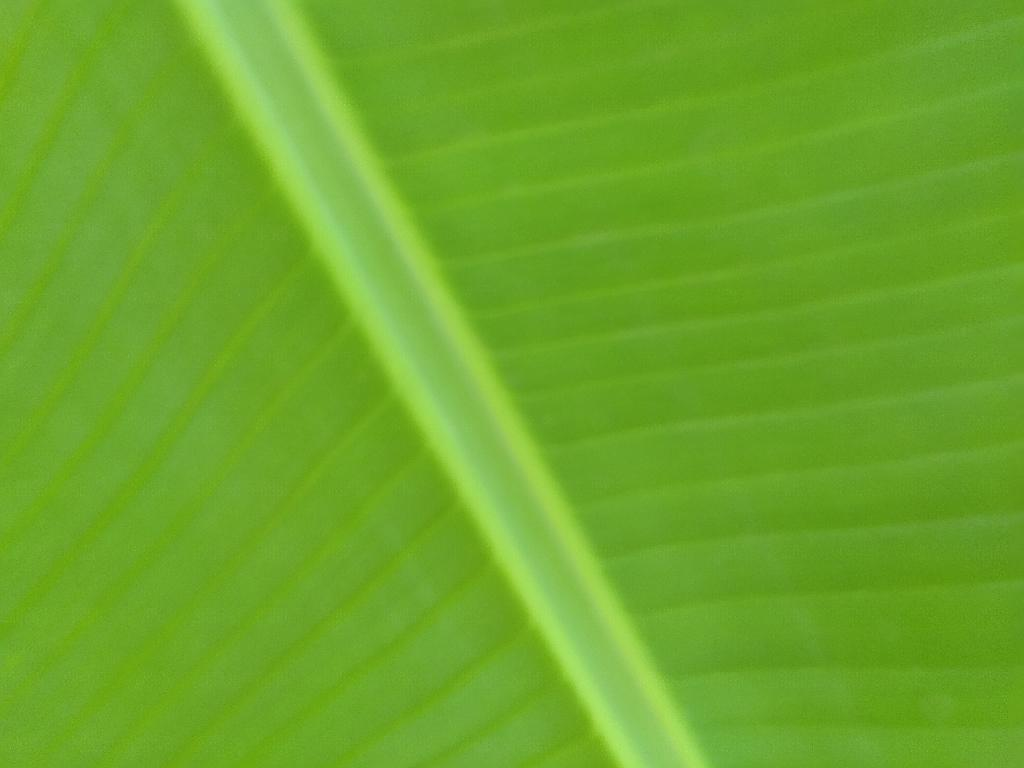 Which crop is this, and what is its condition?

banana, healthy
